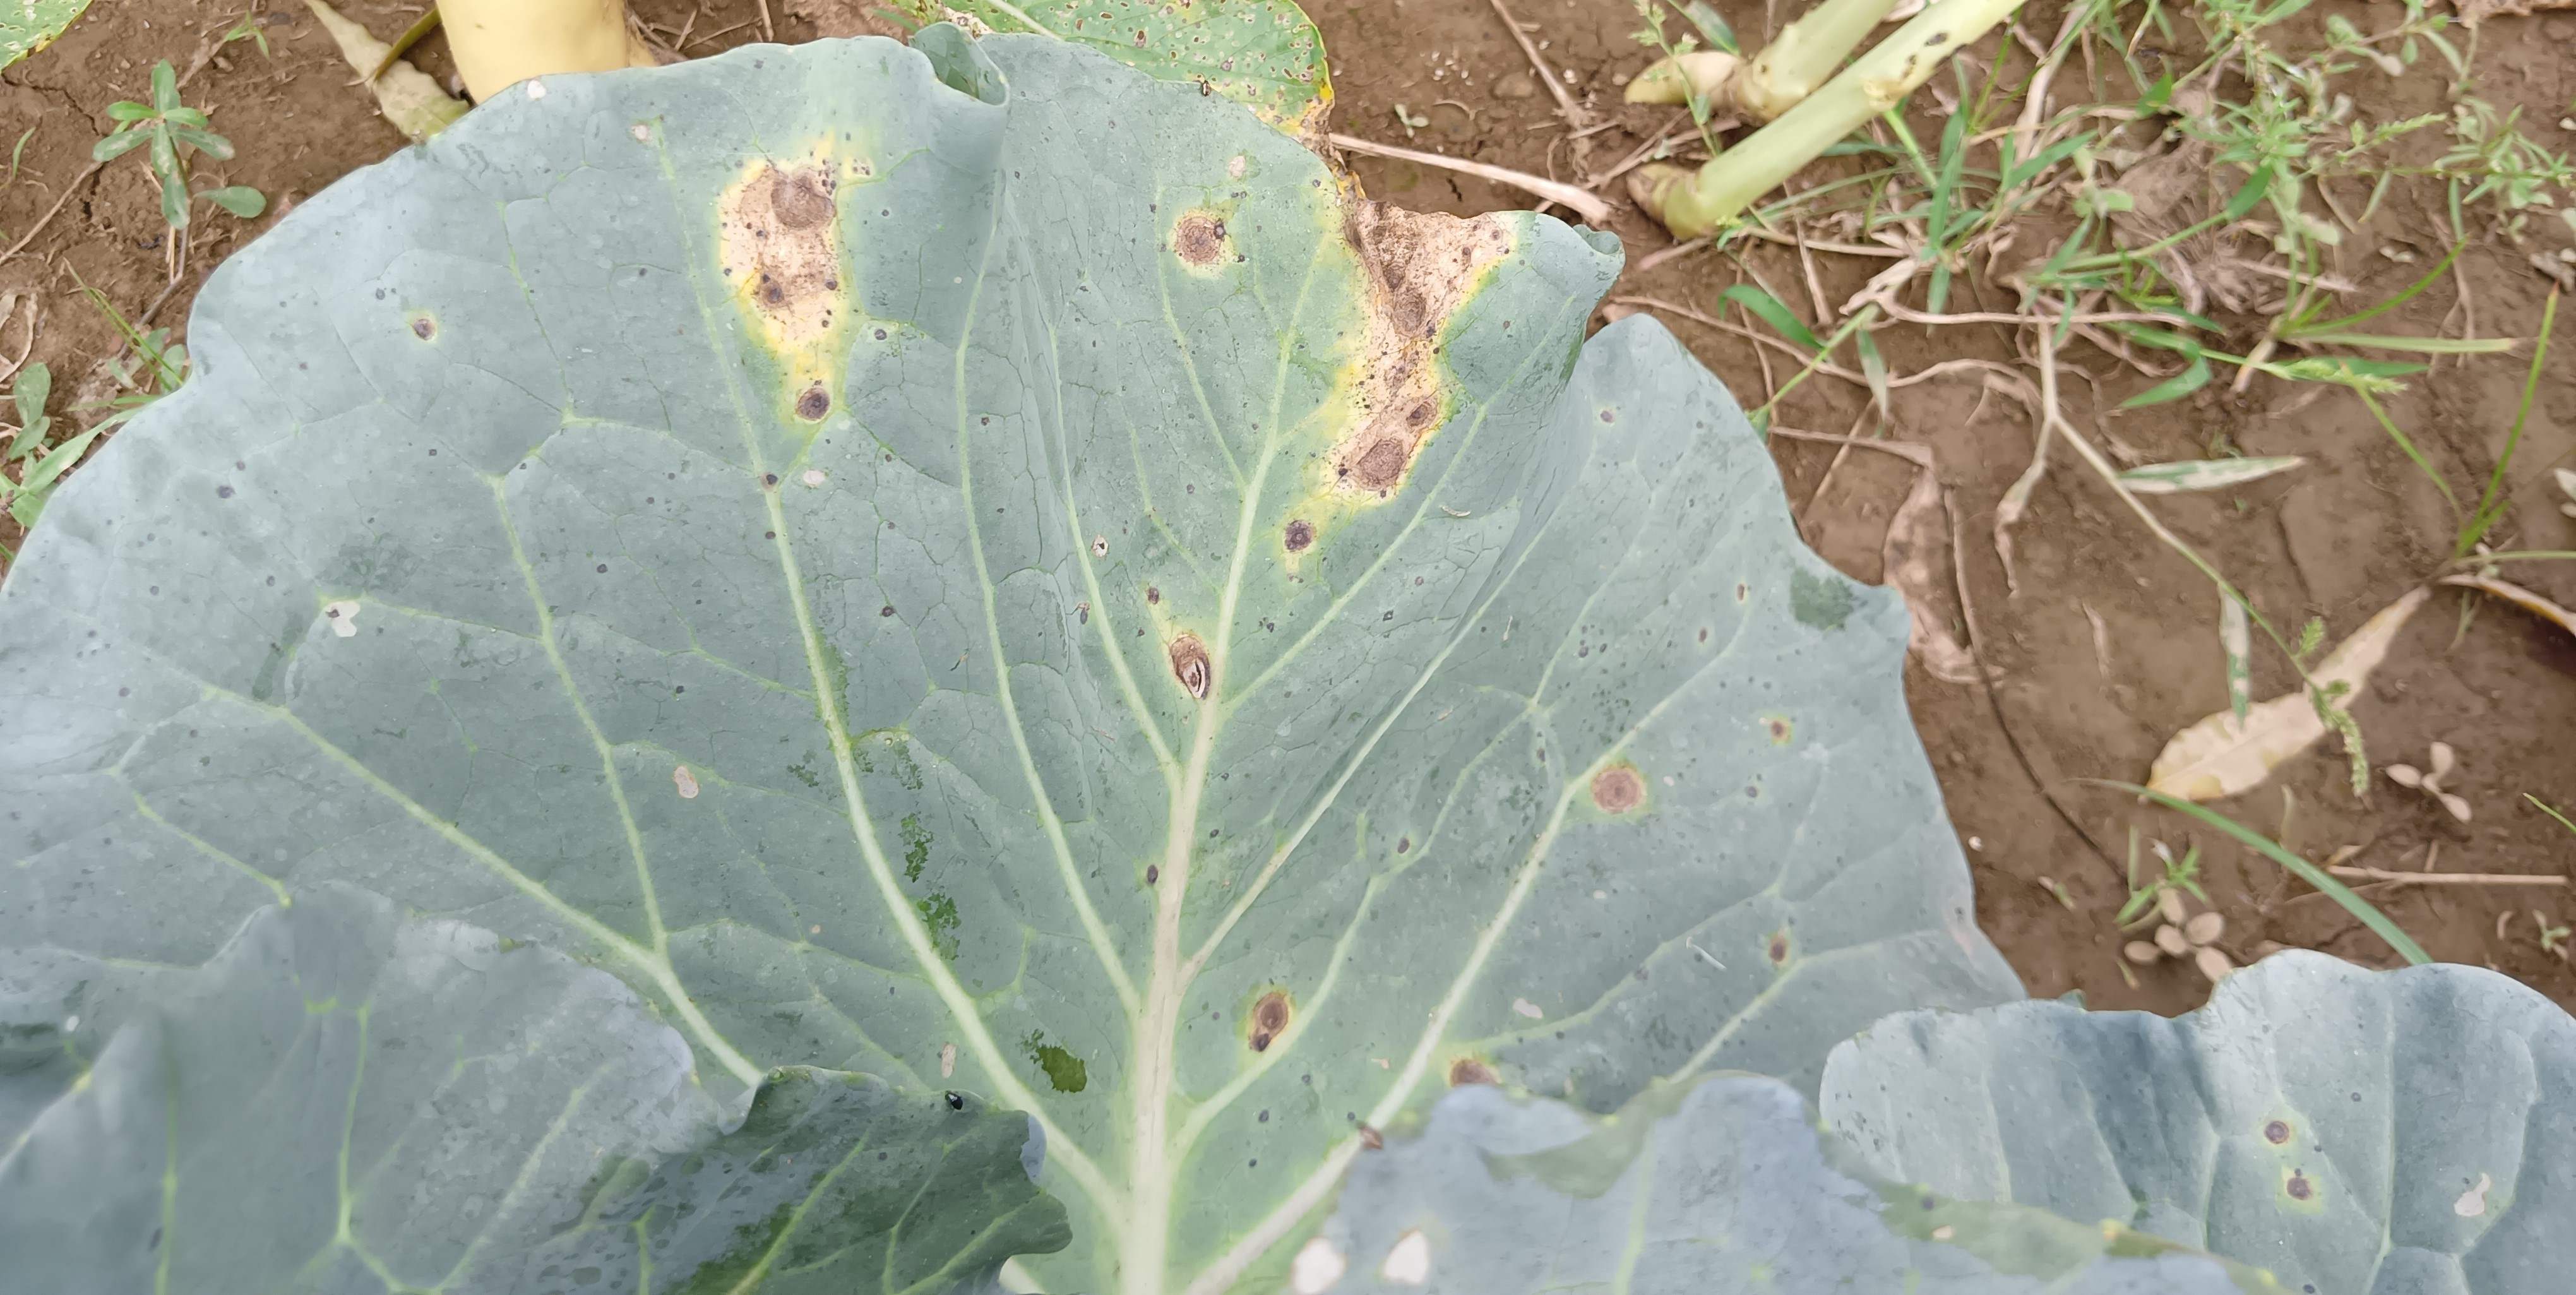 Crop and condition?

cabbage, alternaria
